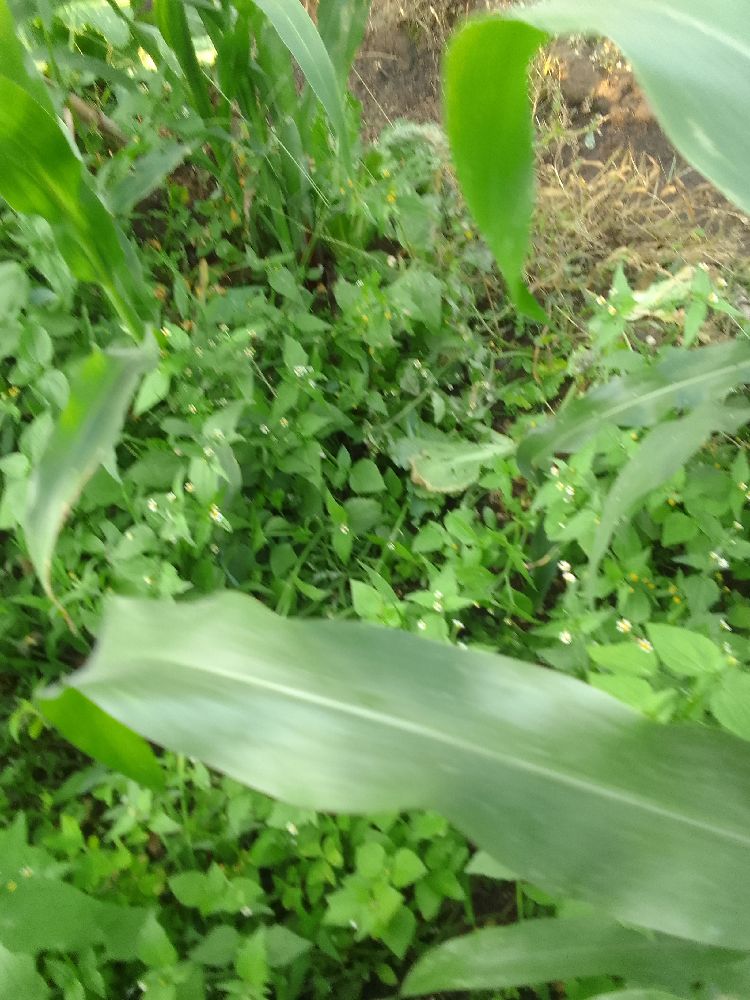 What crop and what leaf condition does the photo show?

maize, healthy
